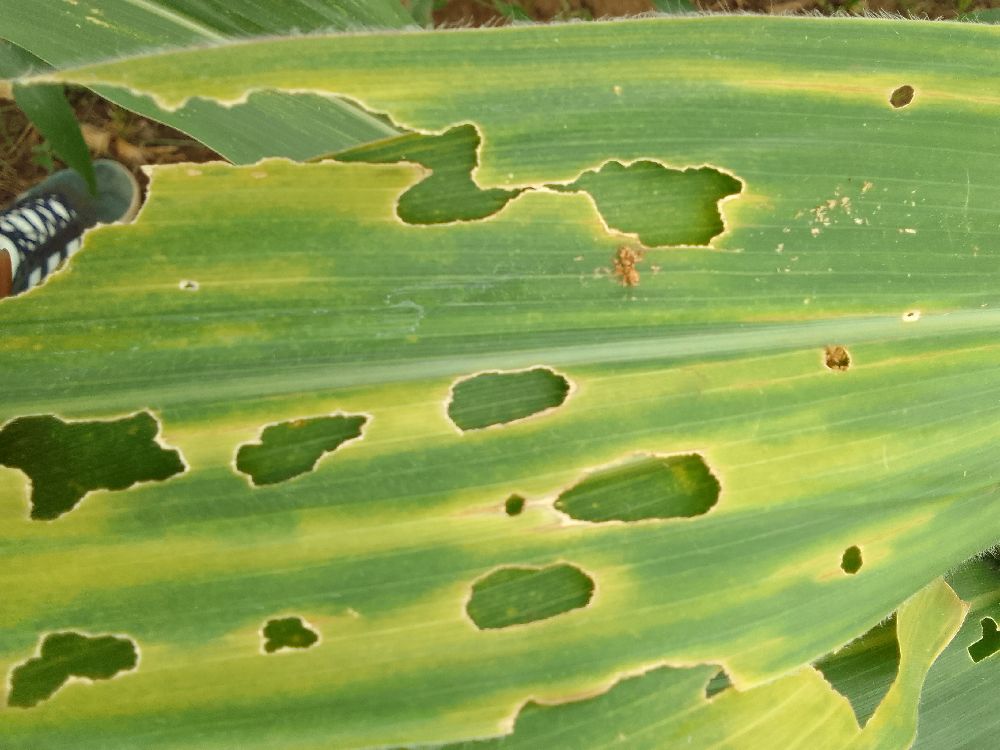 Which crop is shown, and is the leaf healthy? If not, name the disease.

maize, maize lethal necrosis
